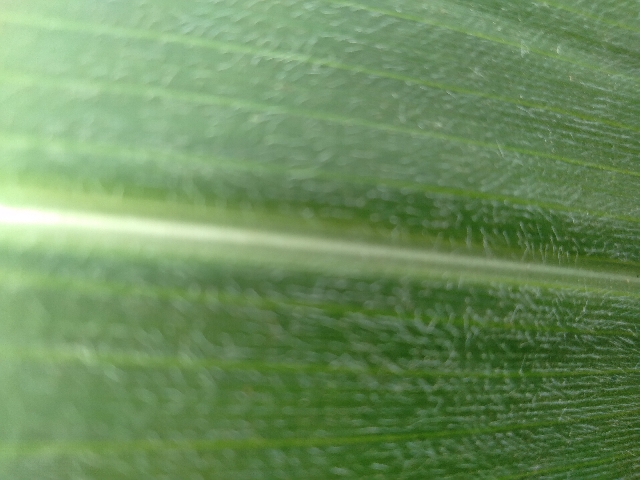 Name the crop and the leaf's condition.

maize, healthy
